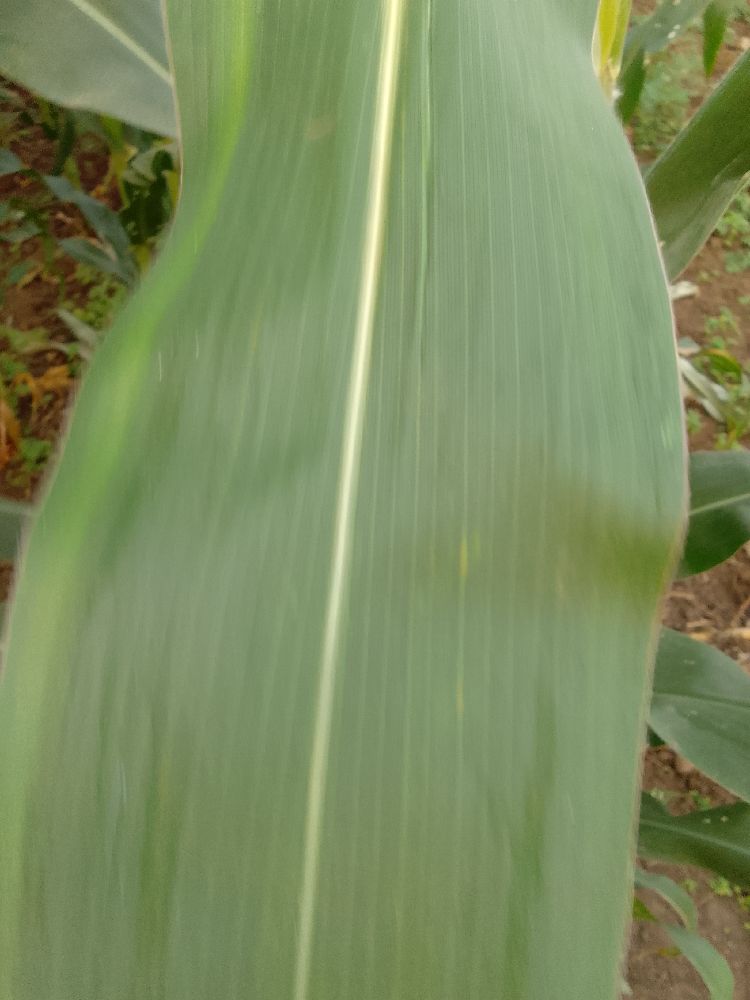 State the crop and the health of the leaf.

maize, healthy
